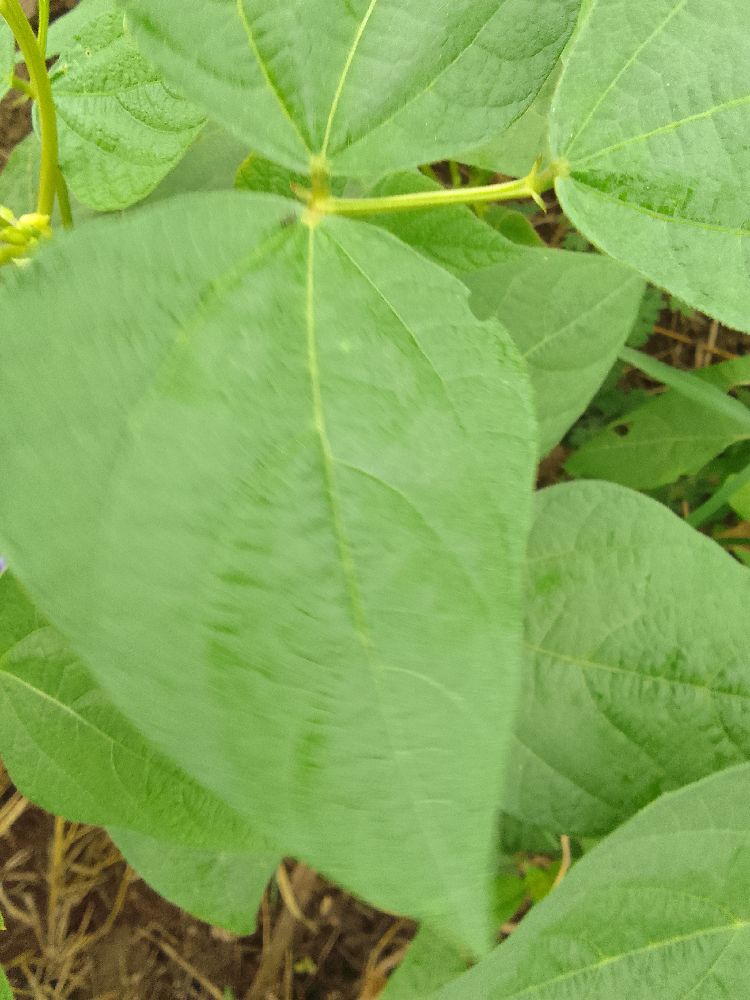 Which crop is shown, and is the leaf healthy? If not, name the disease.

common bean, healthy
